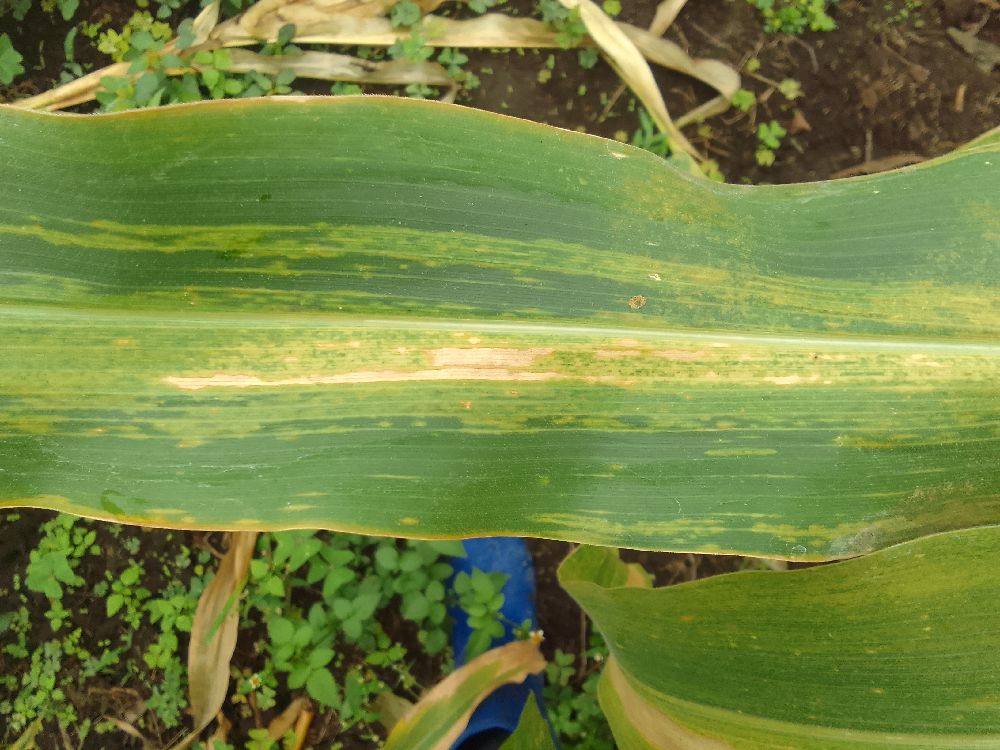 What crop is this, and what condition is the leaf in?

maize, maize lethal necrosis
